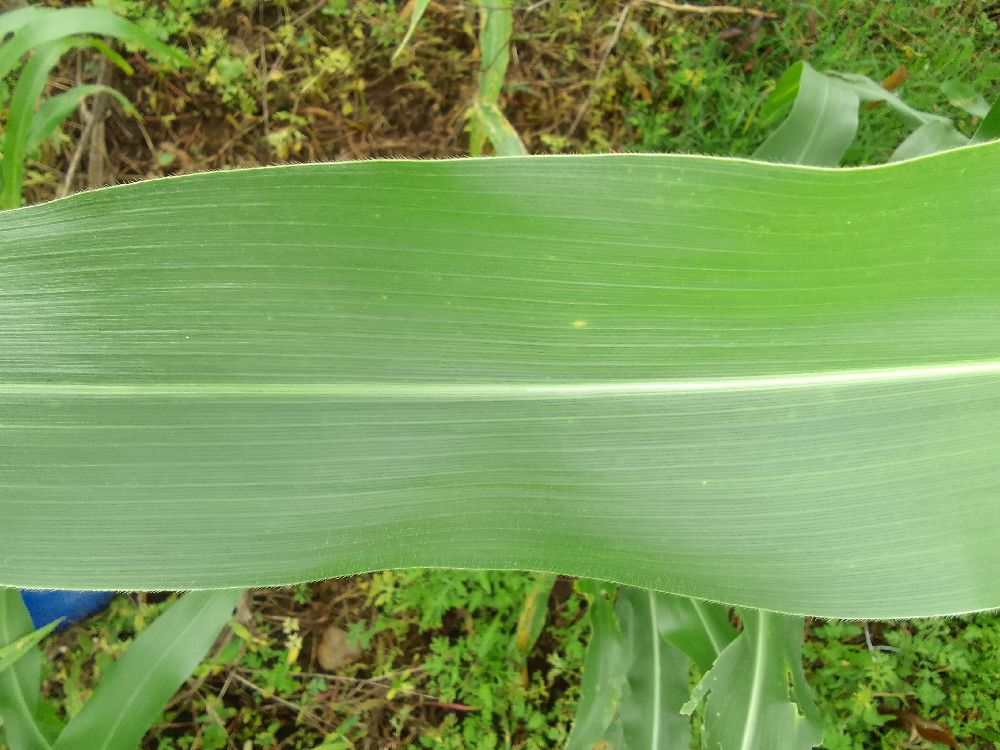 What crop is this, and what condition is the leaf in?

maize, healthy
